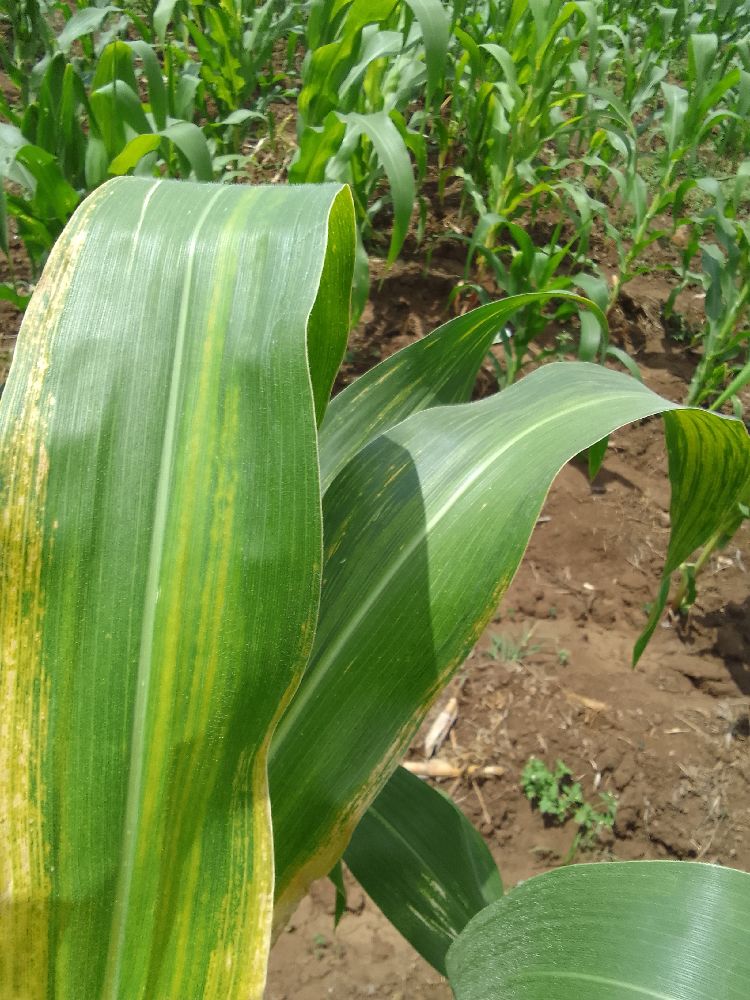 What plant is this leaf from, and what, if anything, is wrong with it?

maize, maize lethal necrosis
